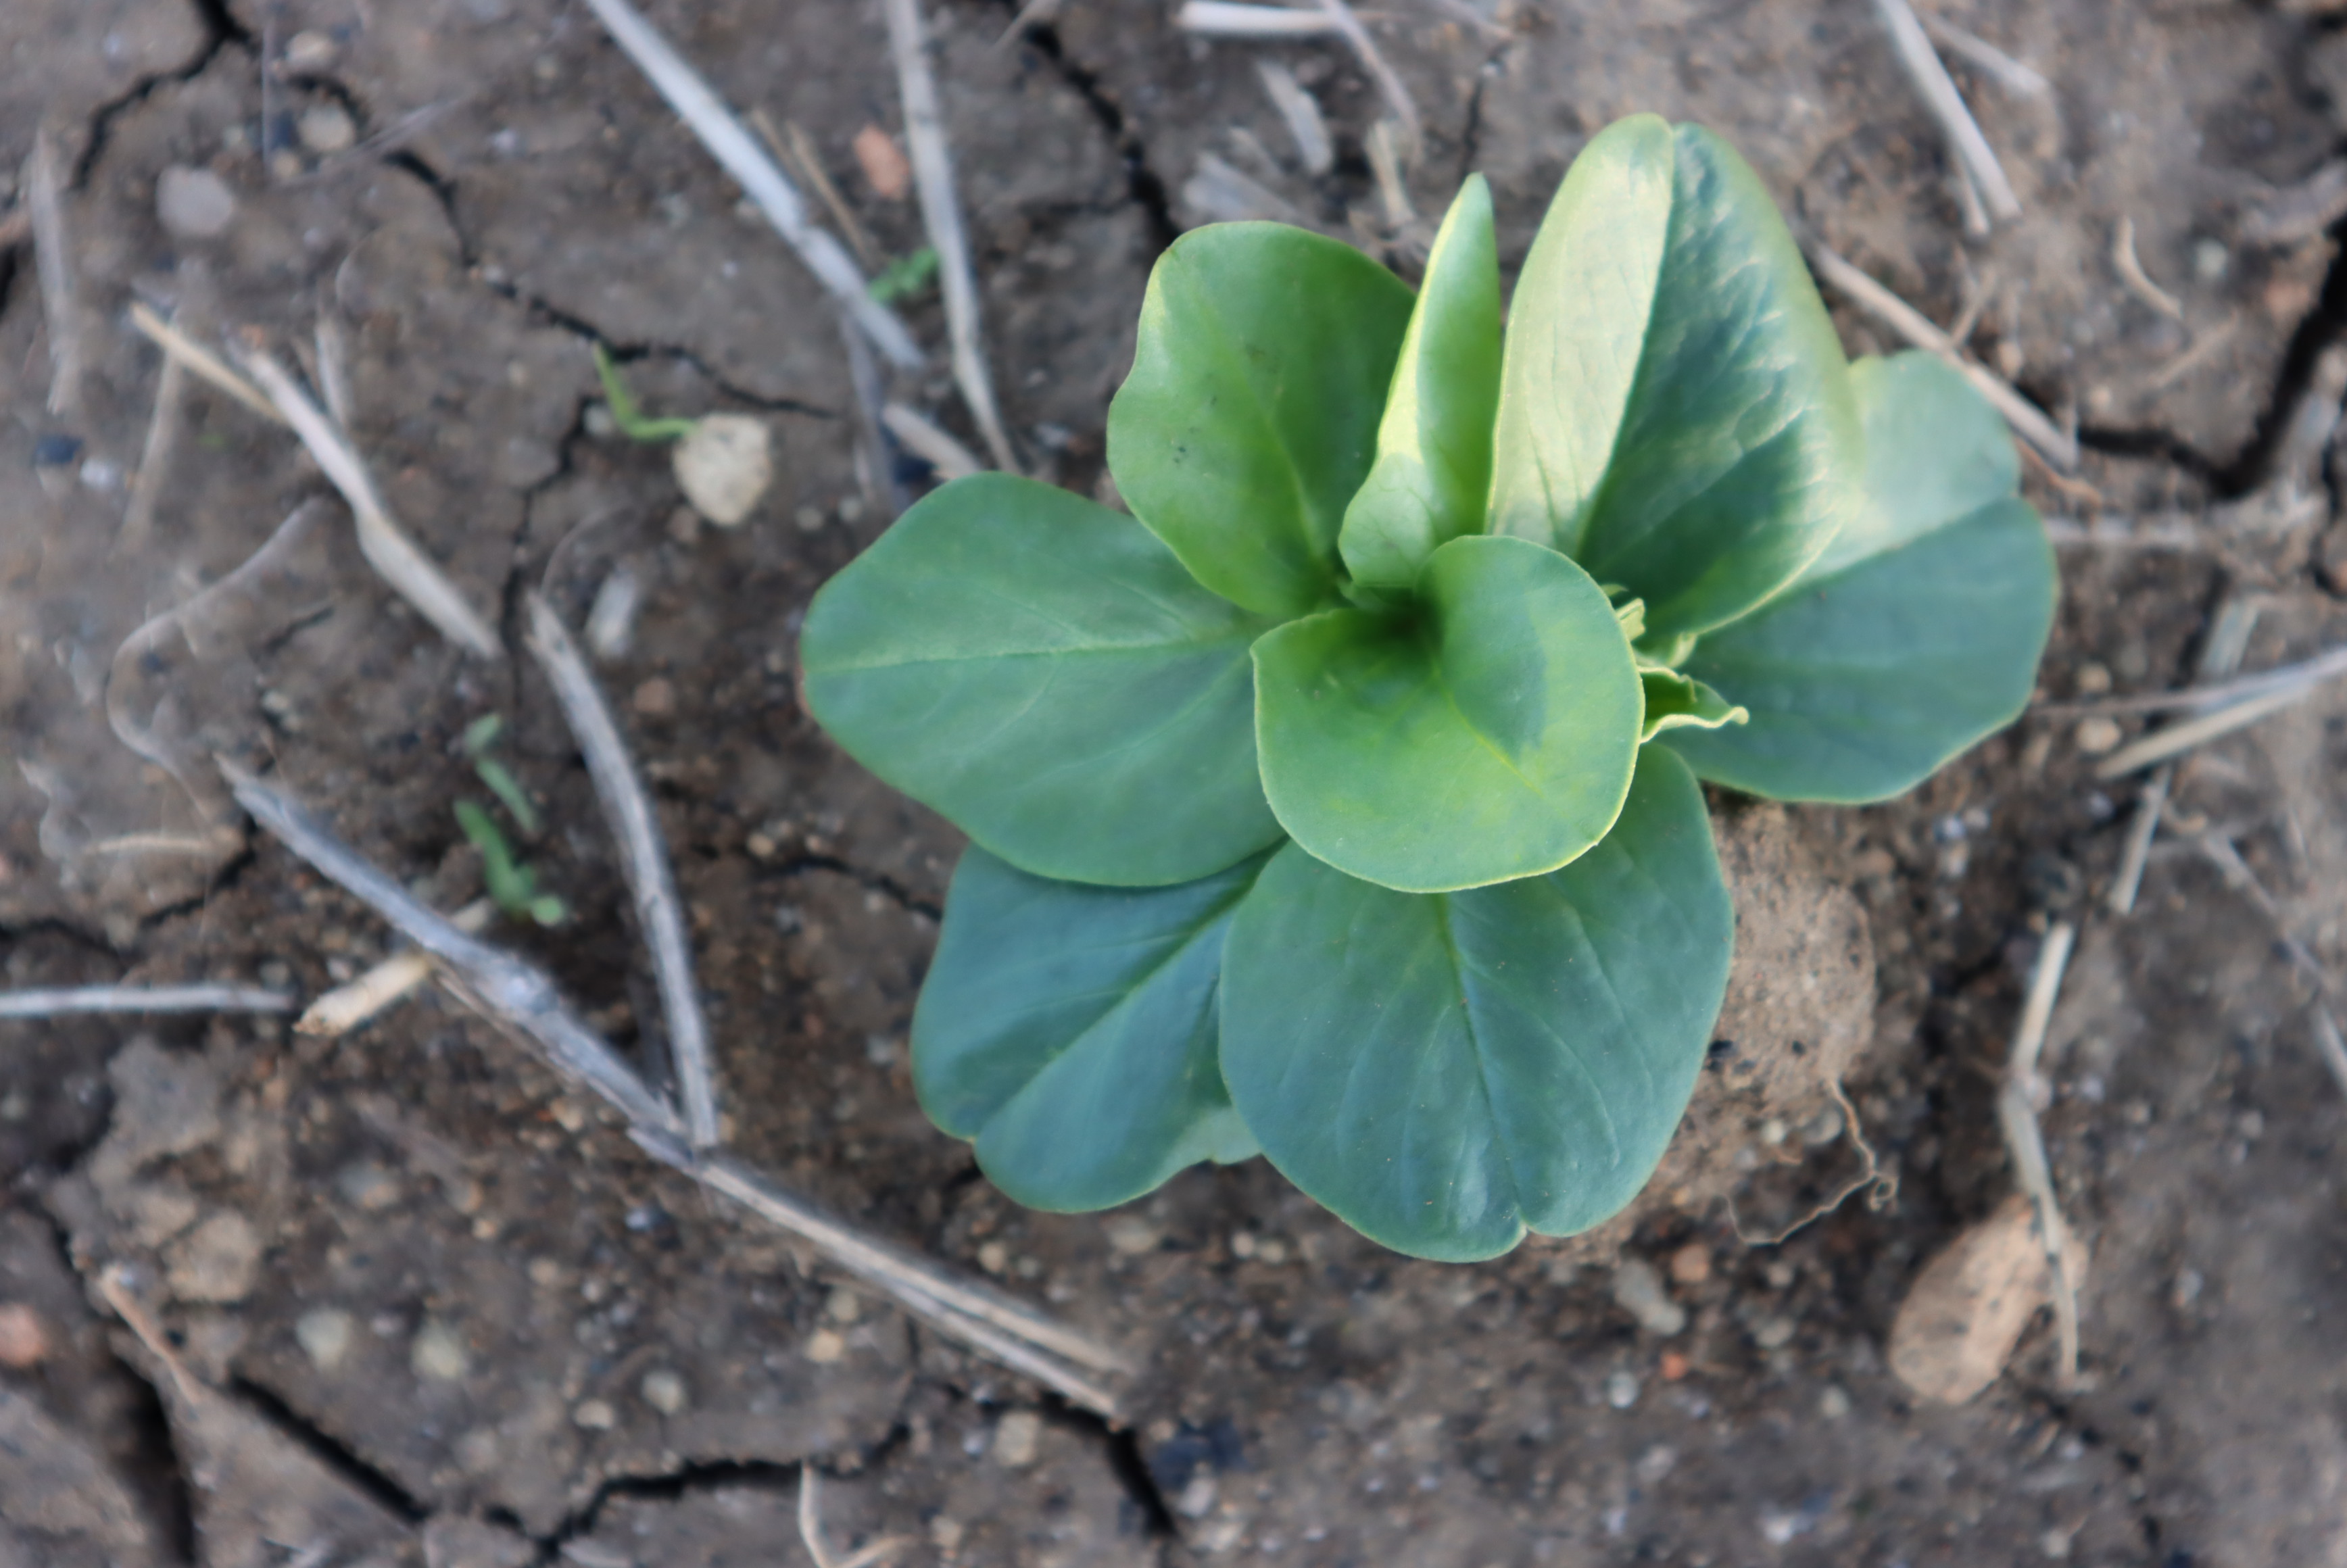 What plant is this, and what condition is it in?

faba bean, healthy
